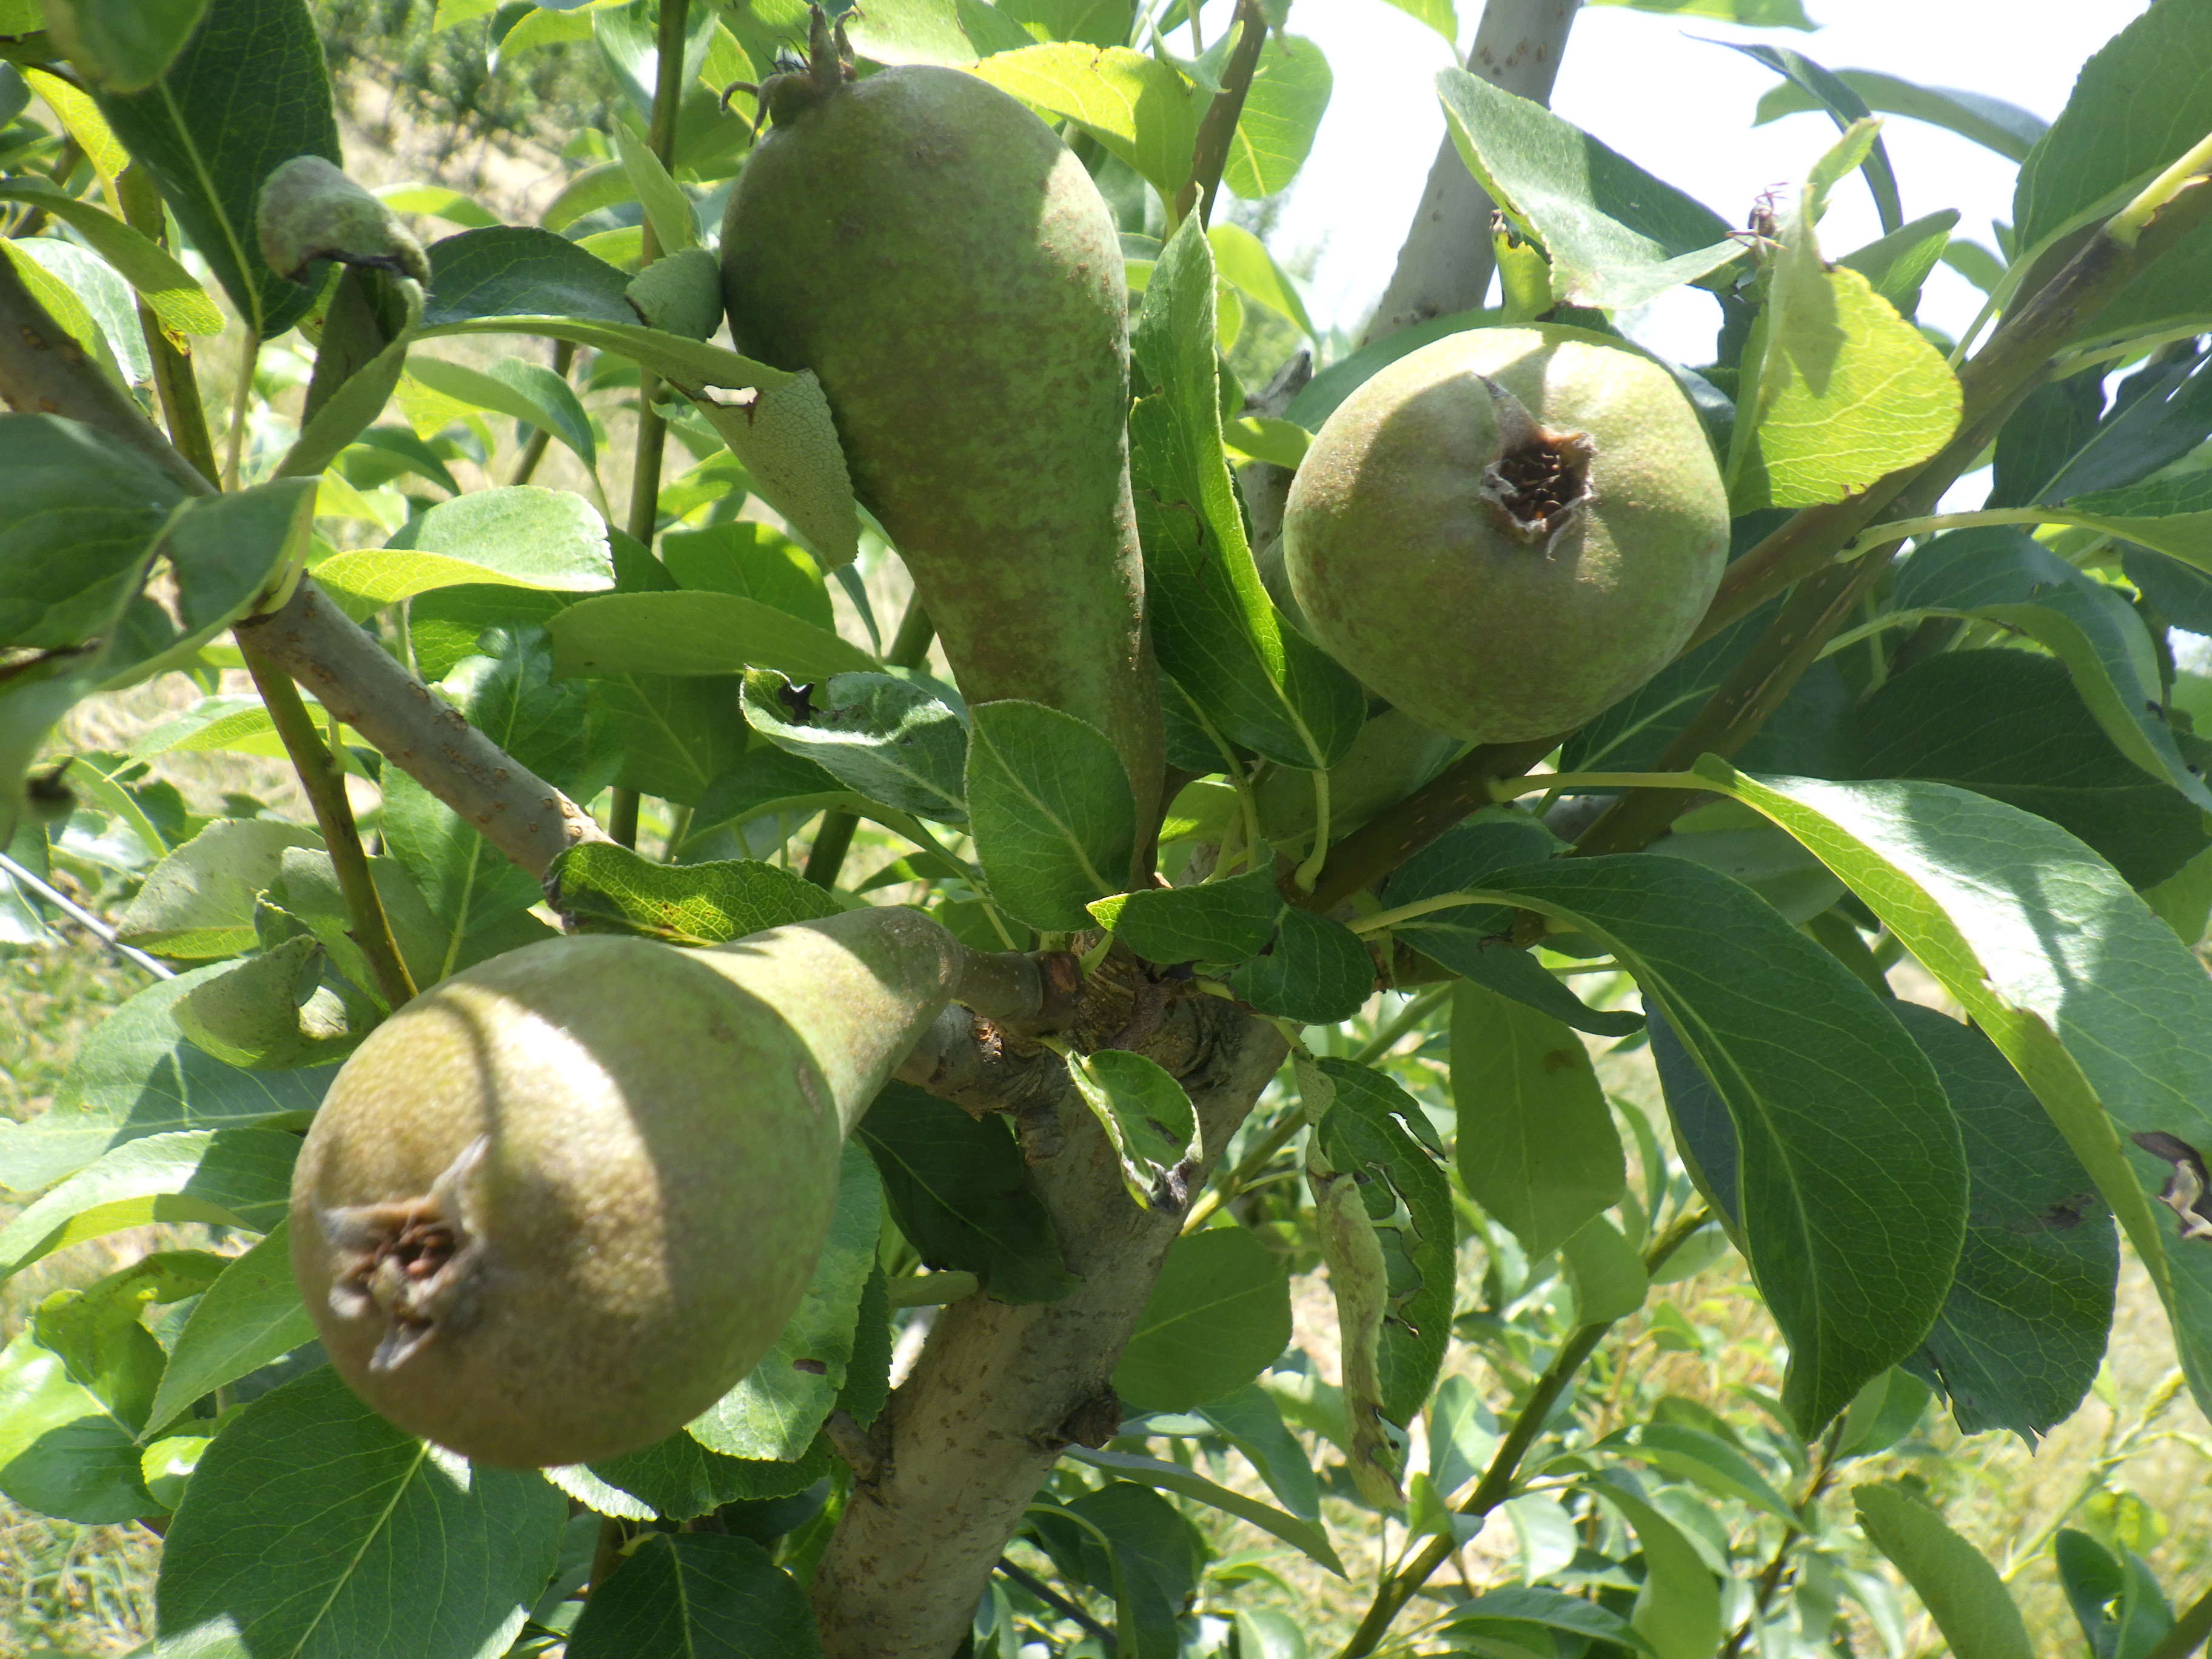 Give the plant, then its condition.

pear, phytophagous
